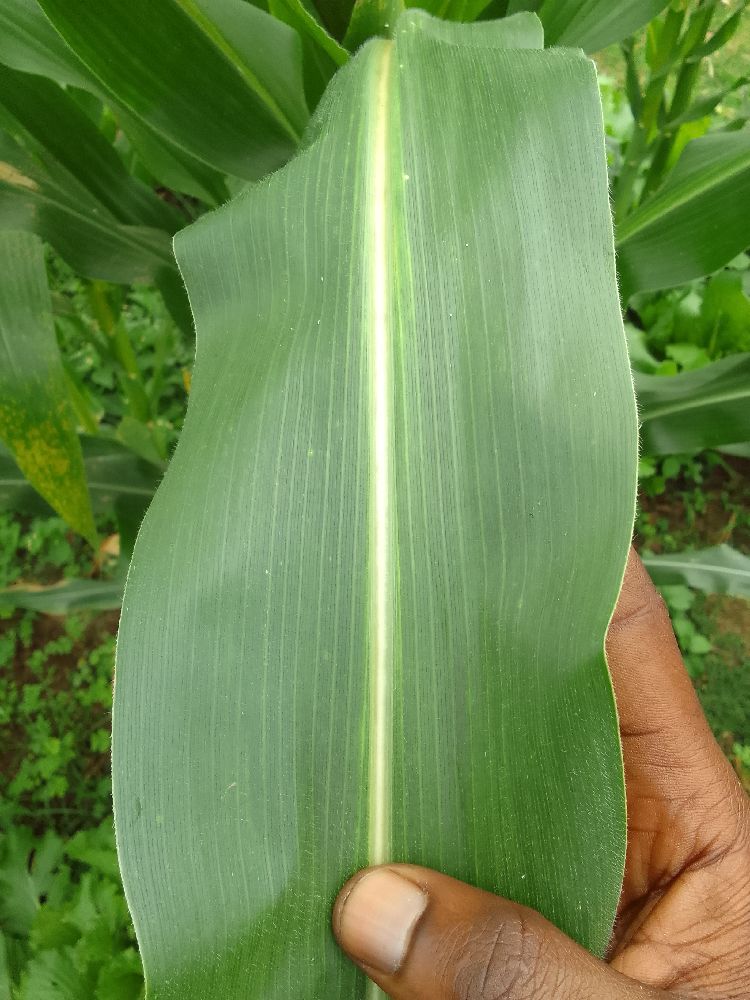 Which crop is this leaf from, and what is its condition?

maize, healthy
